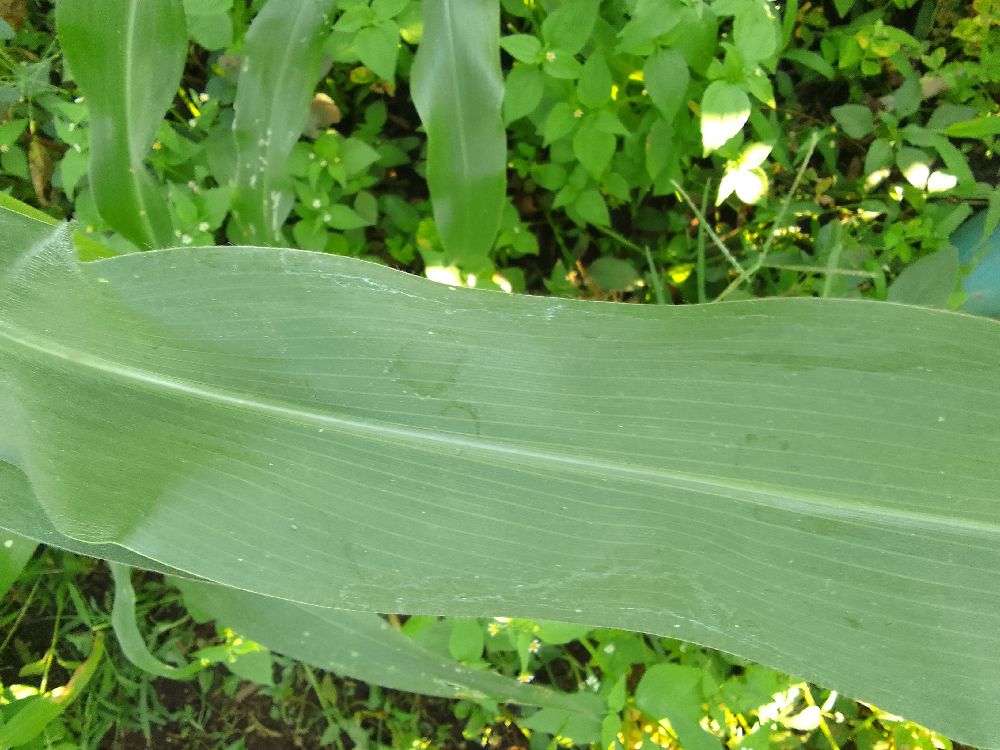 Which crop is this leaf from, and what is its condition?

maize, healthy
